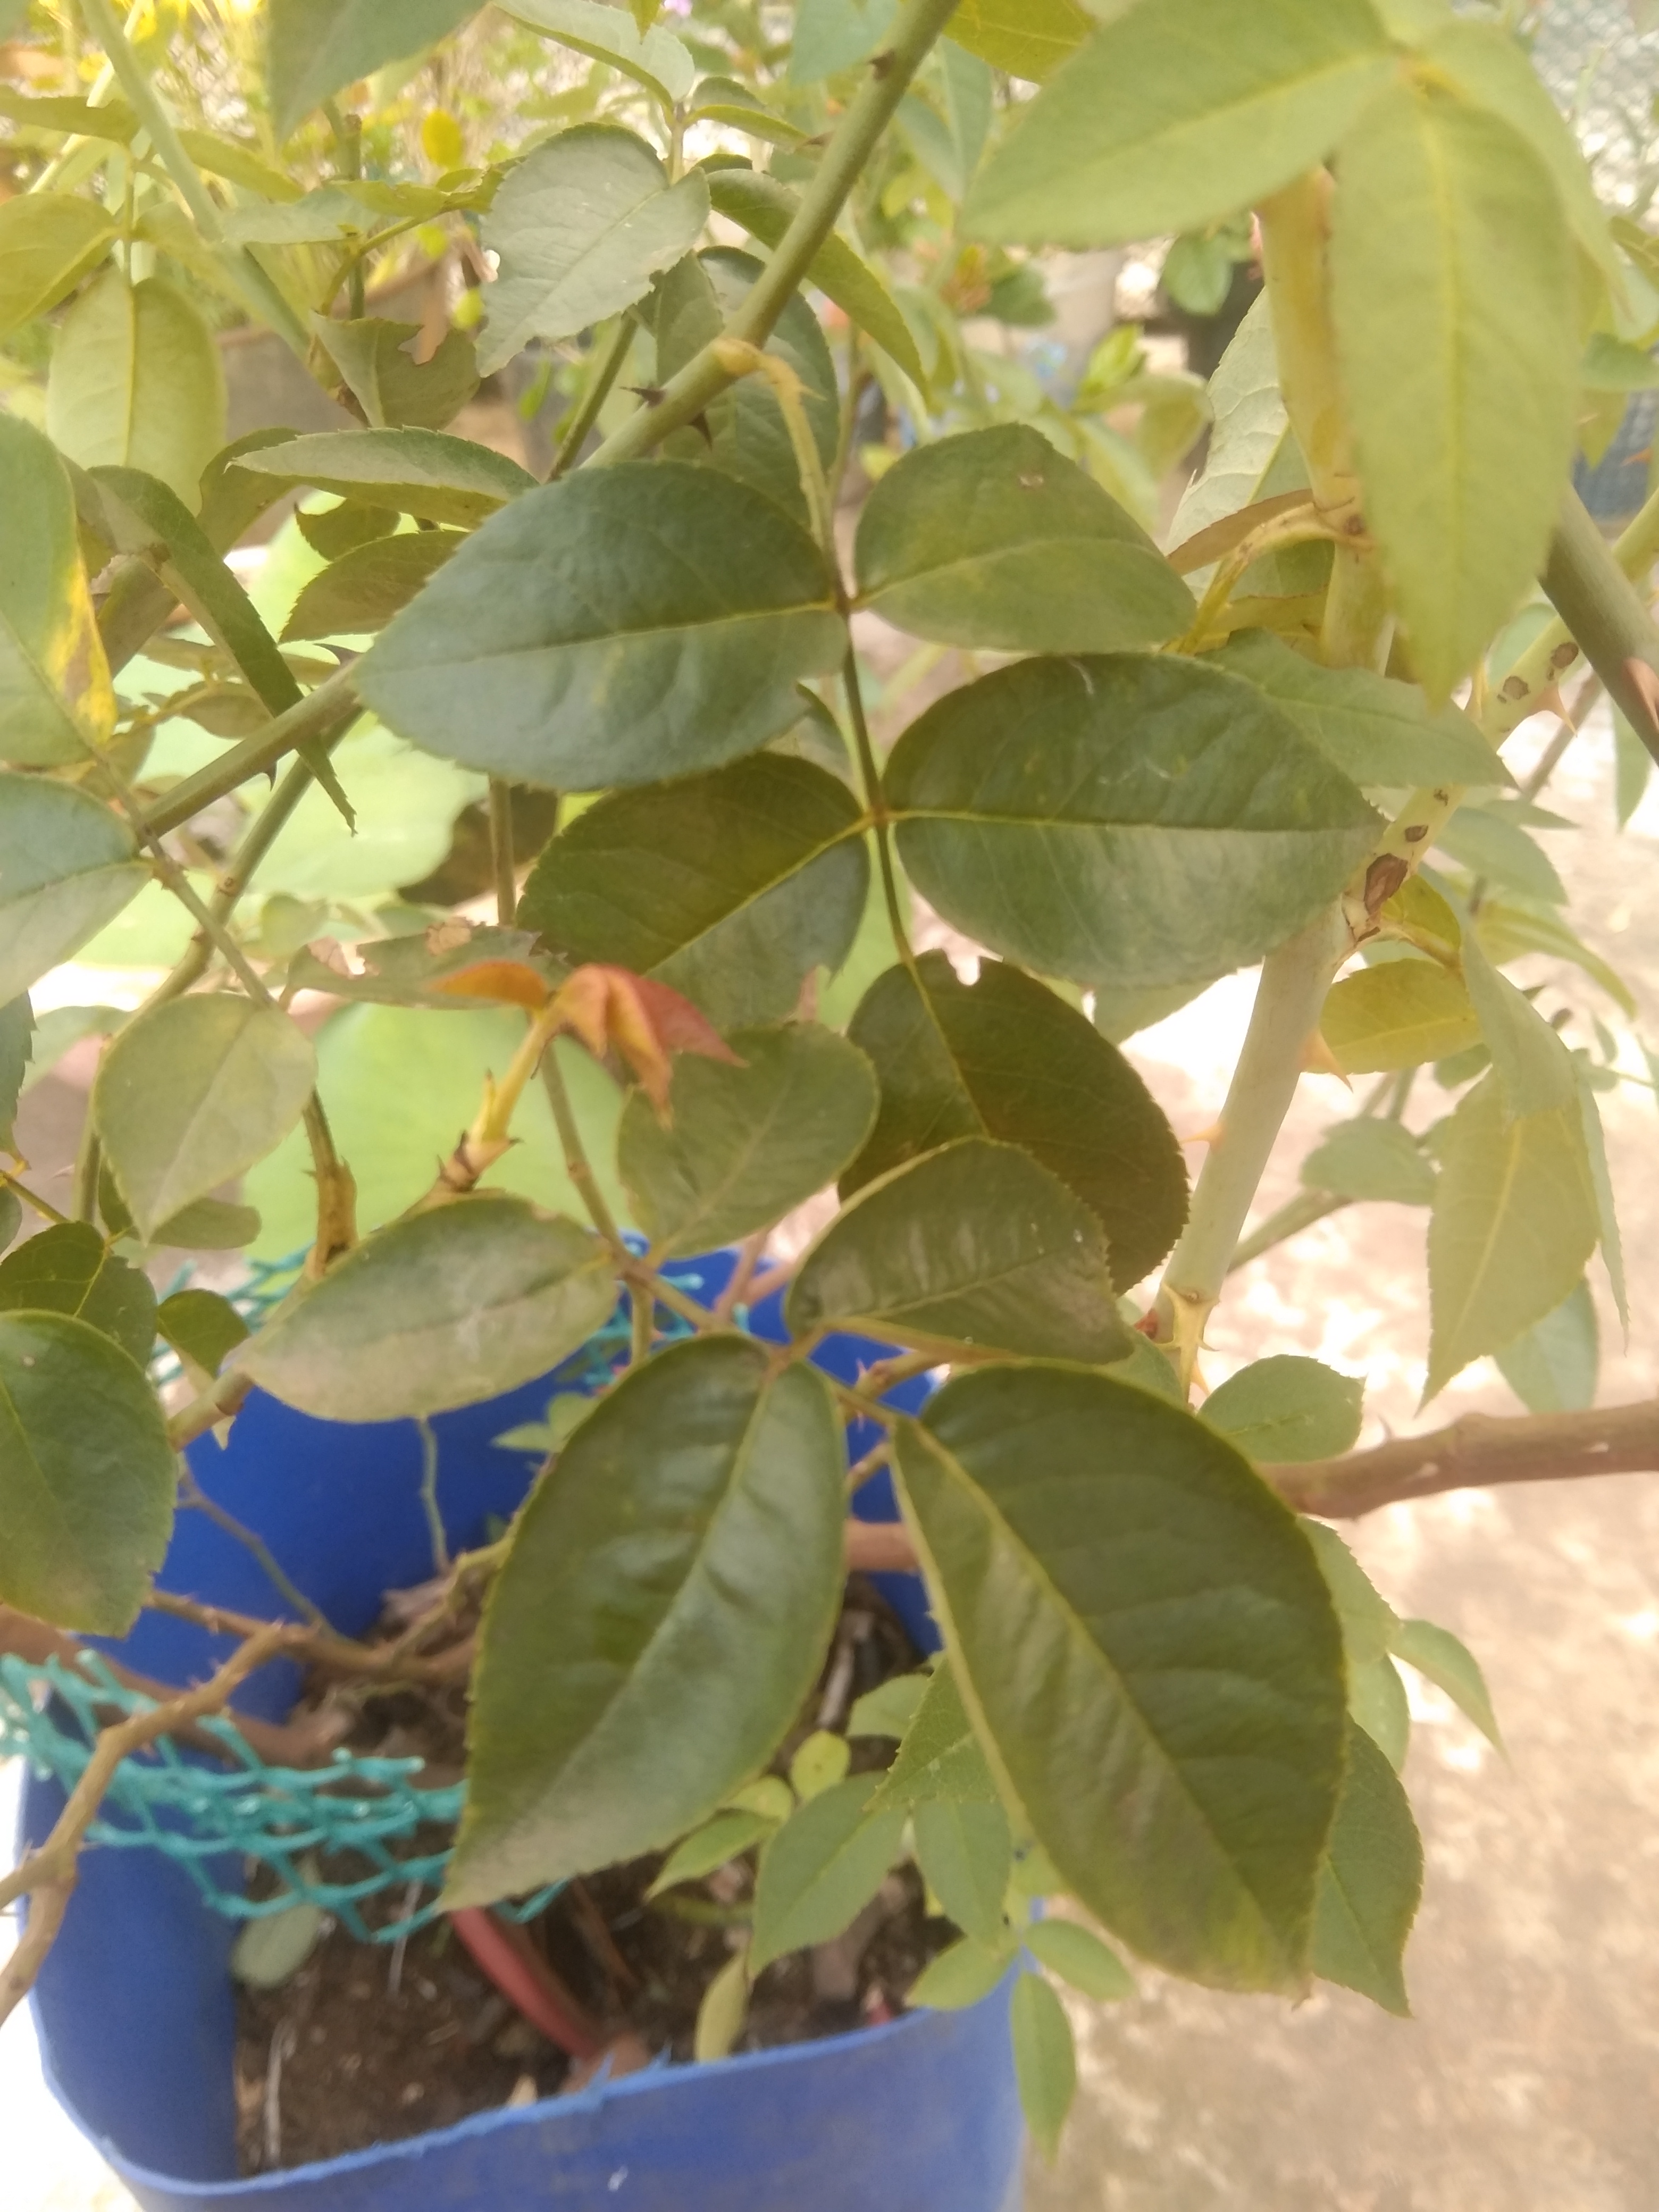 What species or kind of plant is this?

rose
